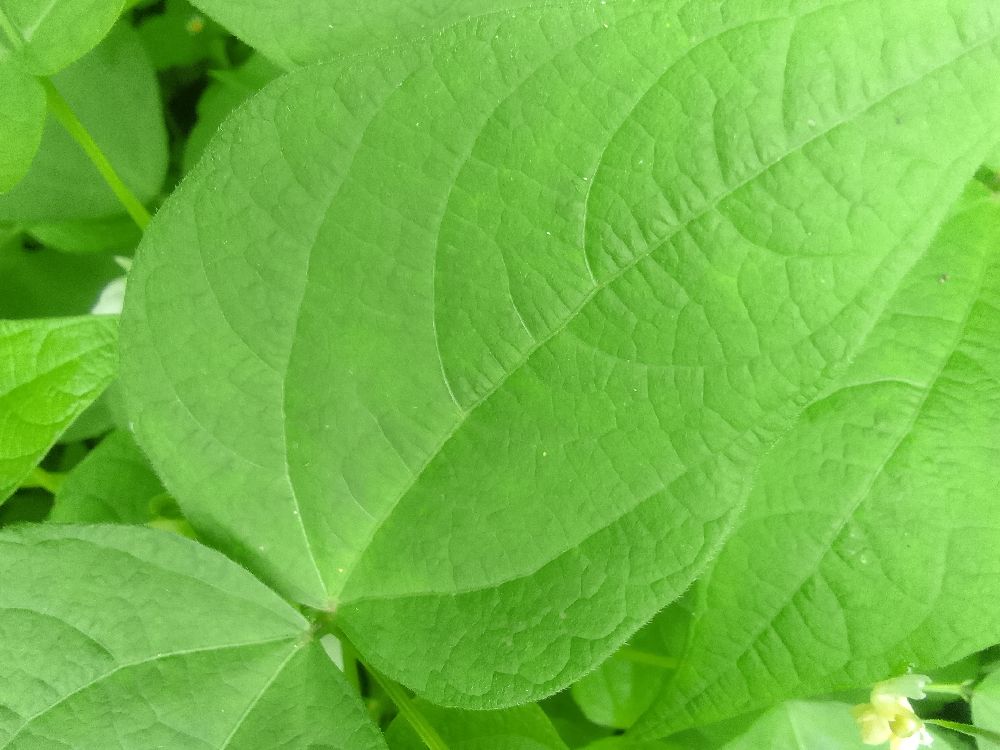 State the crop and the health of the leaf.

common bean, healthy
